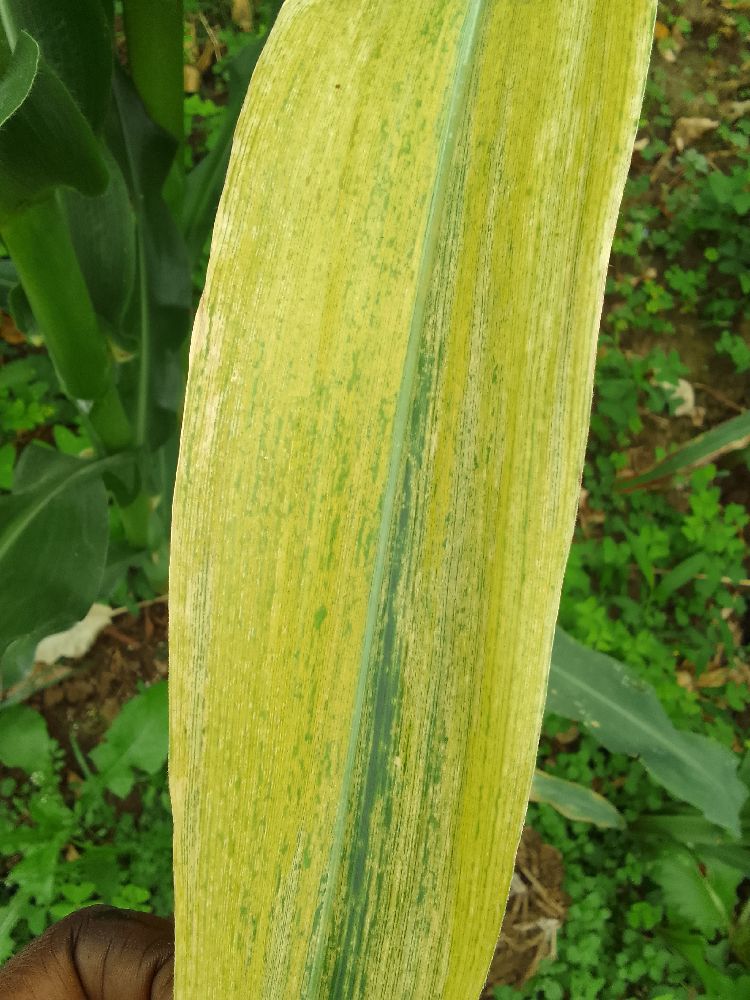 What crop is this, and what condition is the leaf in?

maize, maize lethal necrosis
